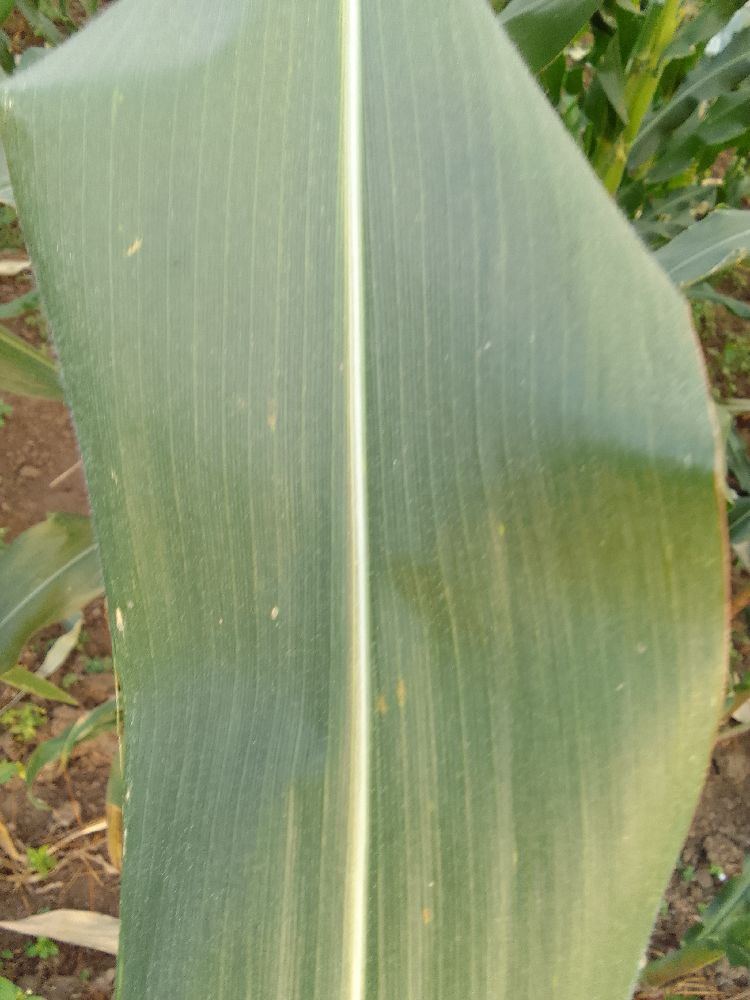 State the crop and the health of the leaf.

maize, healthy
